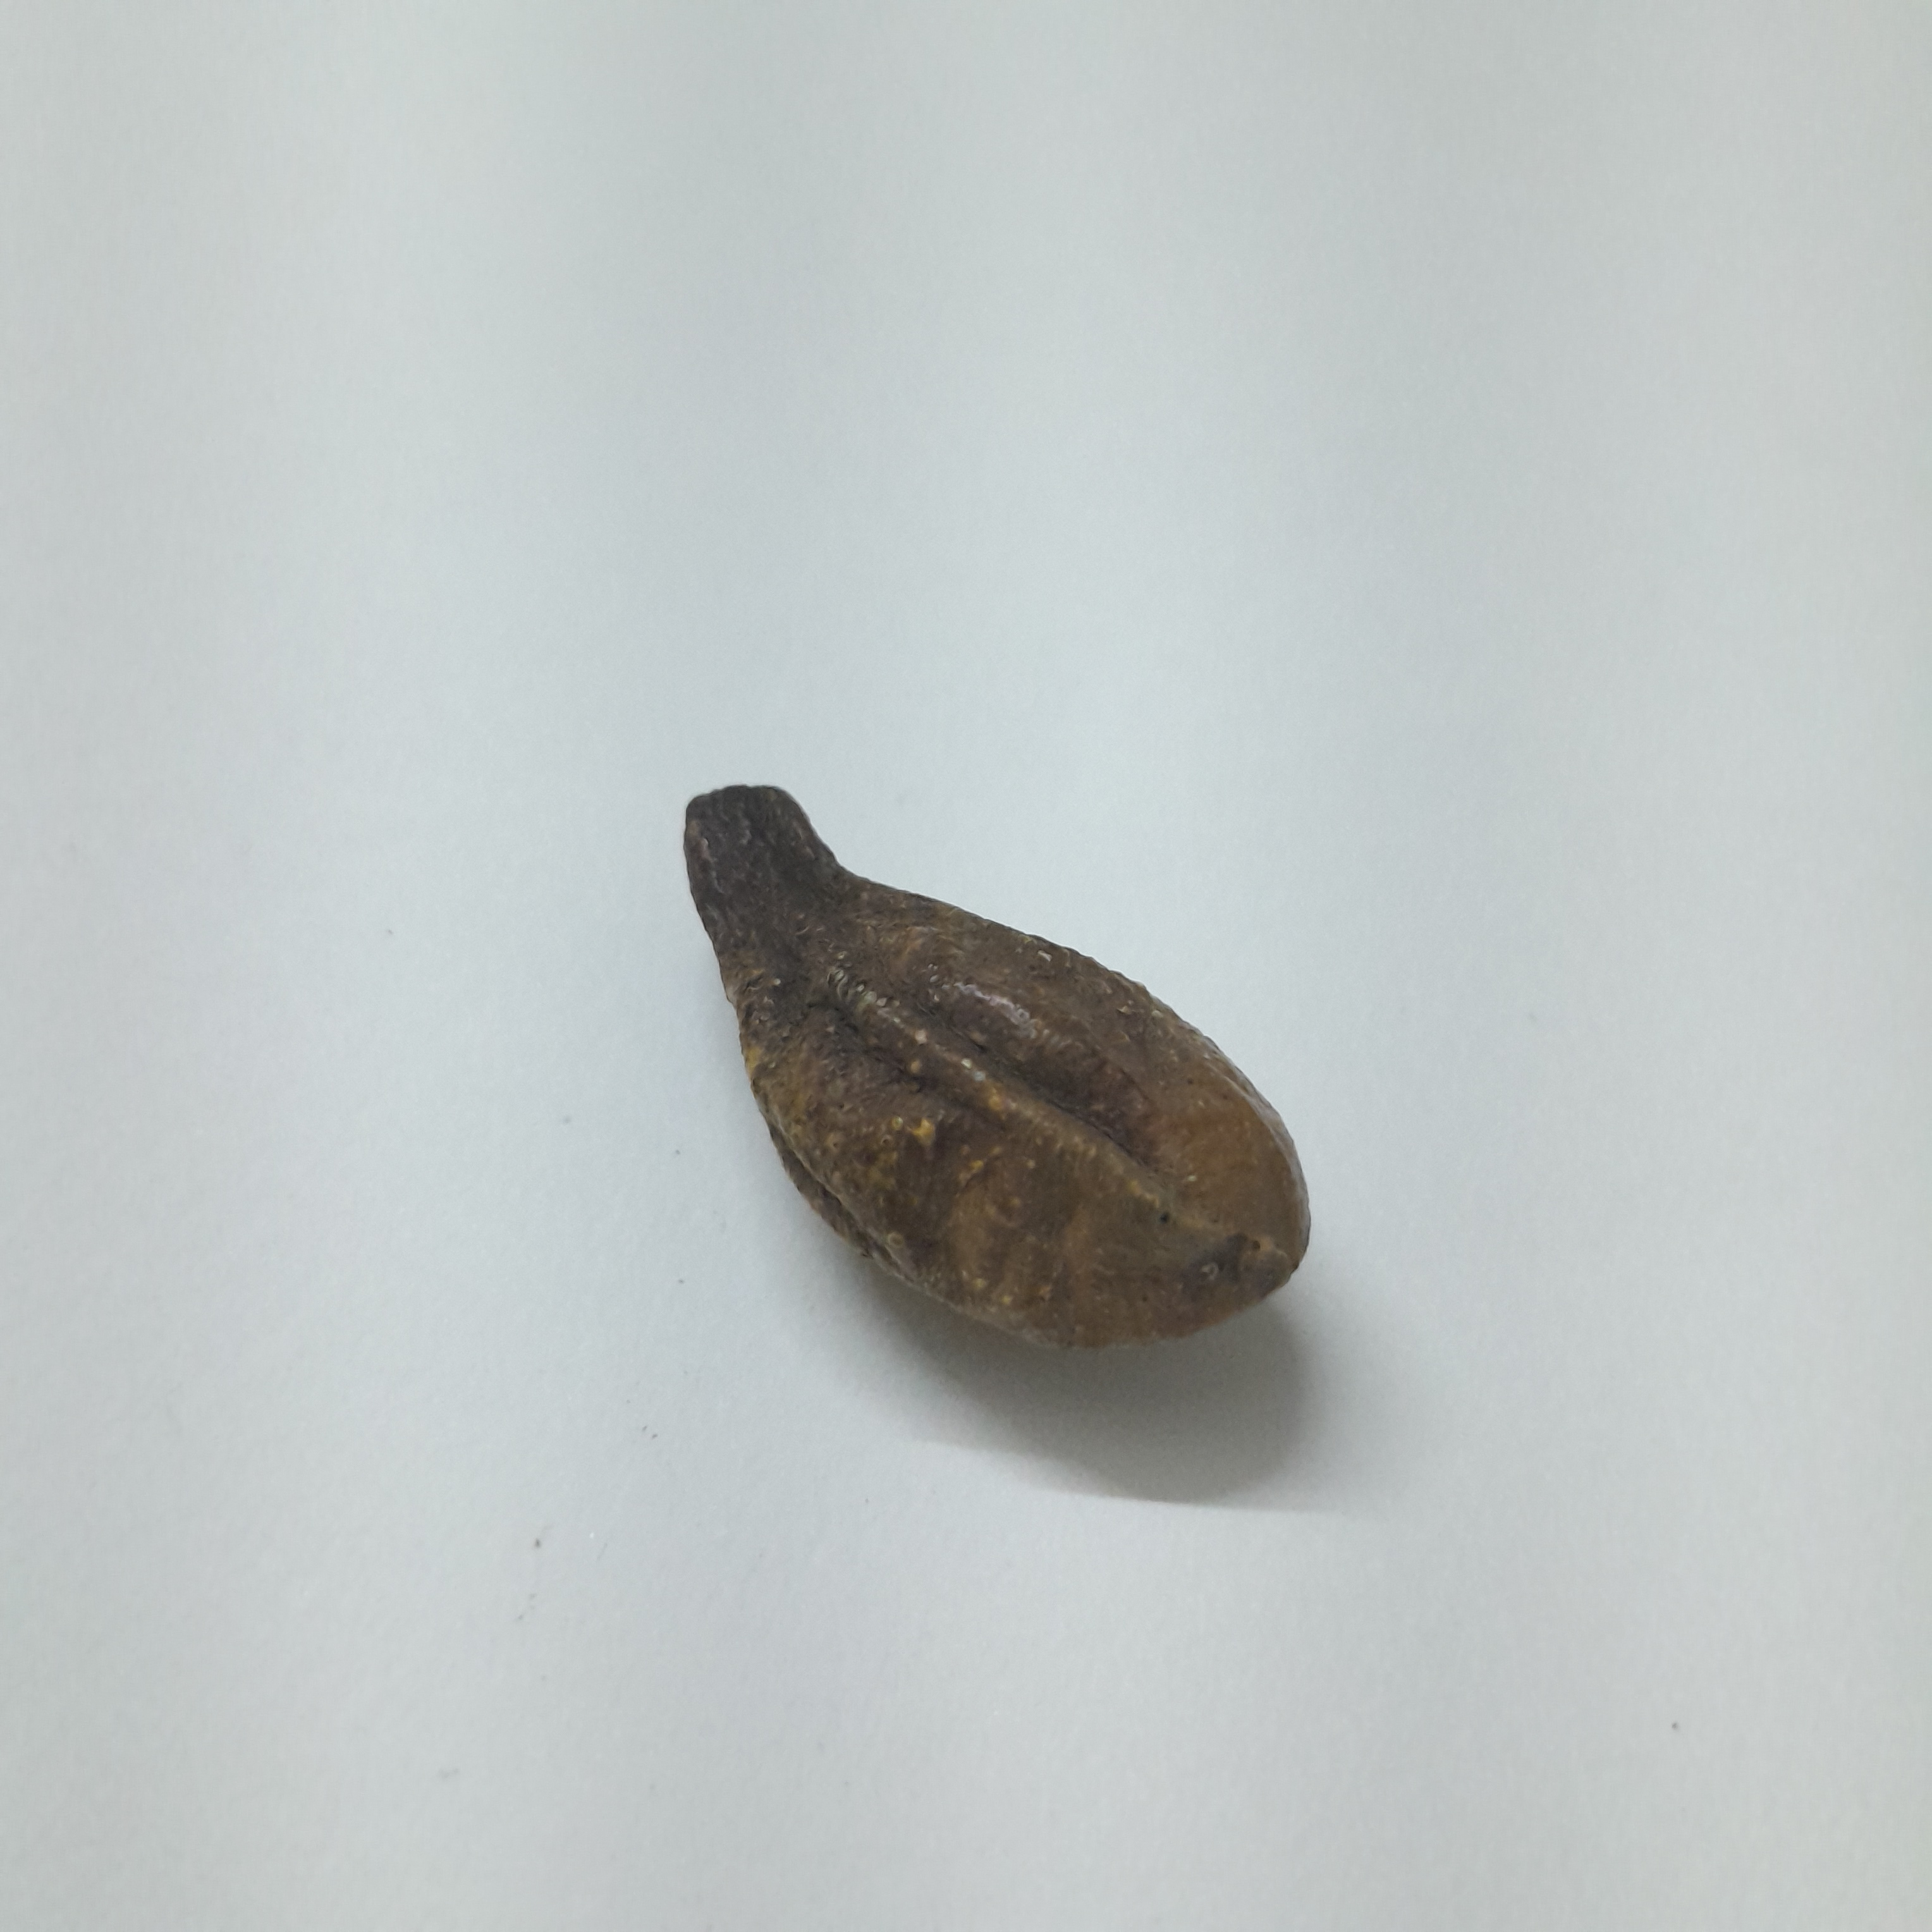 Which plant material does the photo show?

hirdaa
